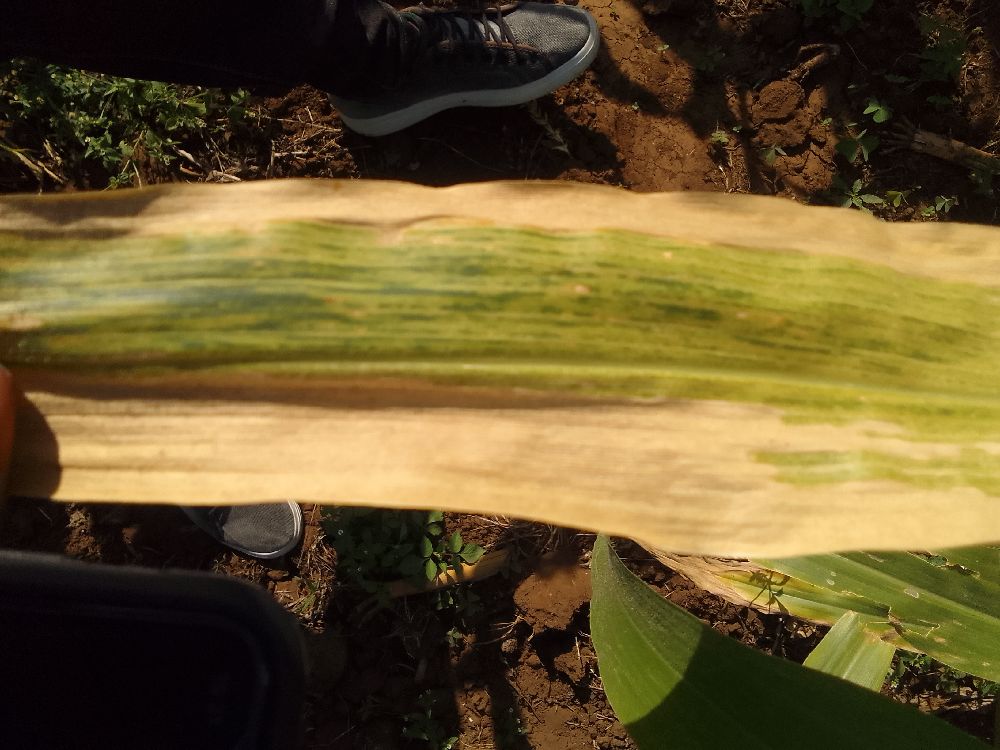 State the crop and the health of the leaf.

maize, maize lethal necrosis
